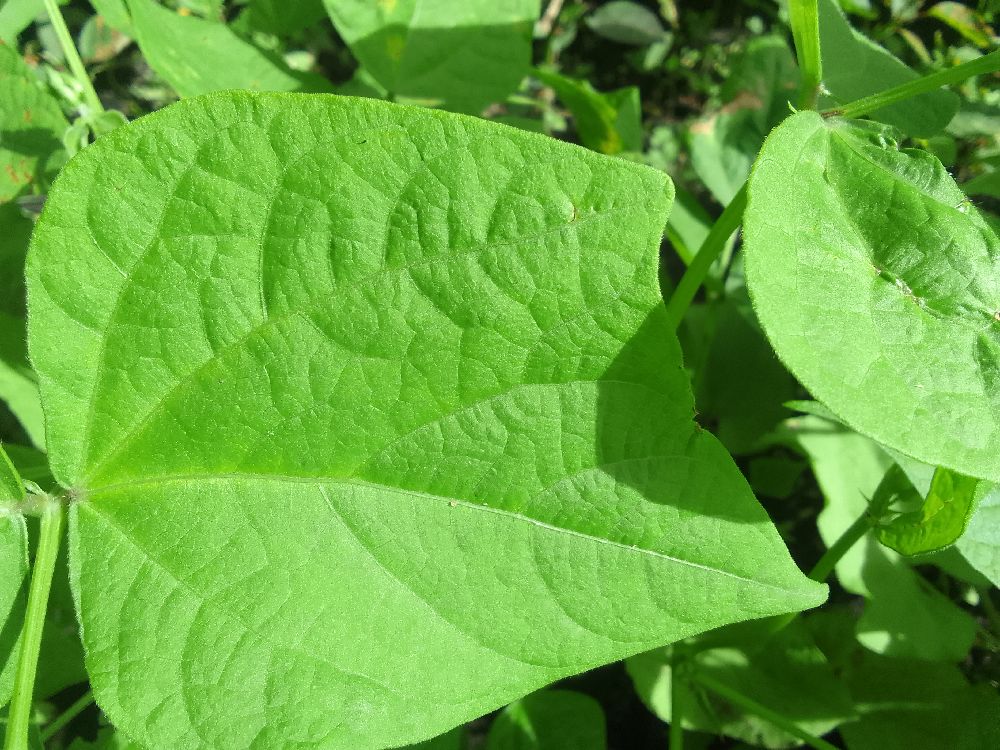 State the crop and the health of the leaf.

common bean, healthy
